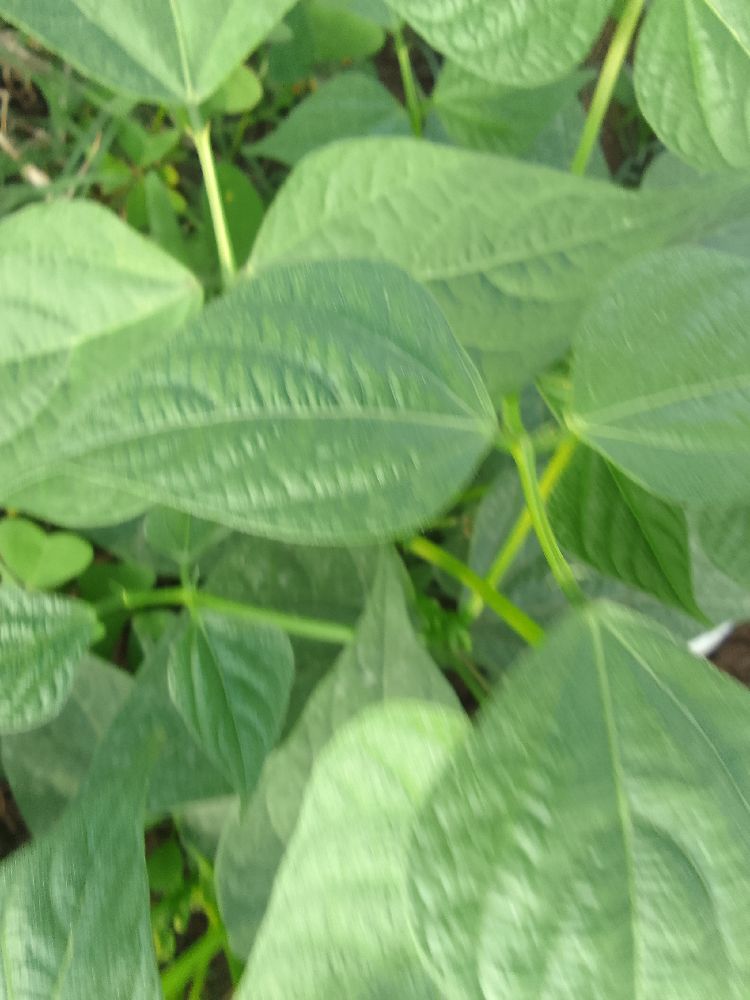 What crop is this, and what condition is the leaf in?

common bean, healthy
